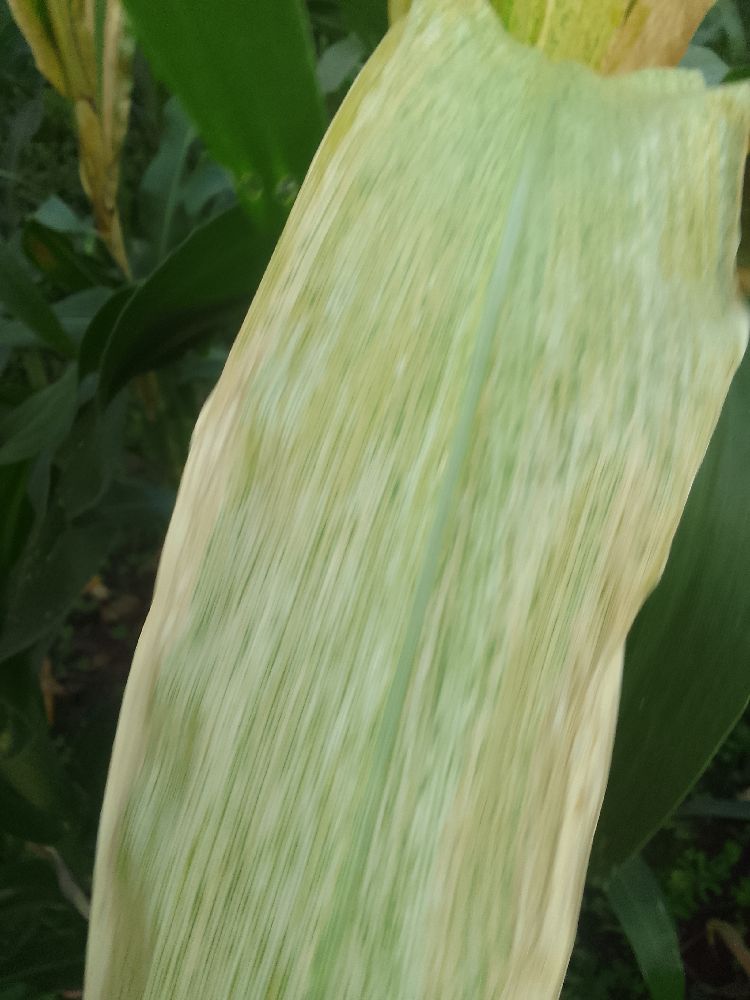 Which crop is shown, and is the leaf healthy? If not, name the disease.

maize, maize lethal necrosis
